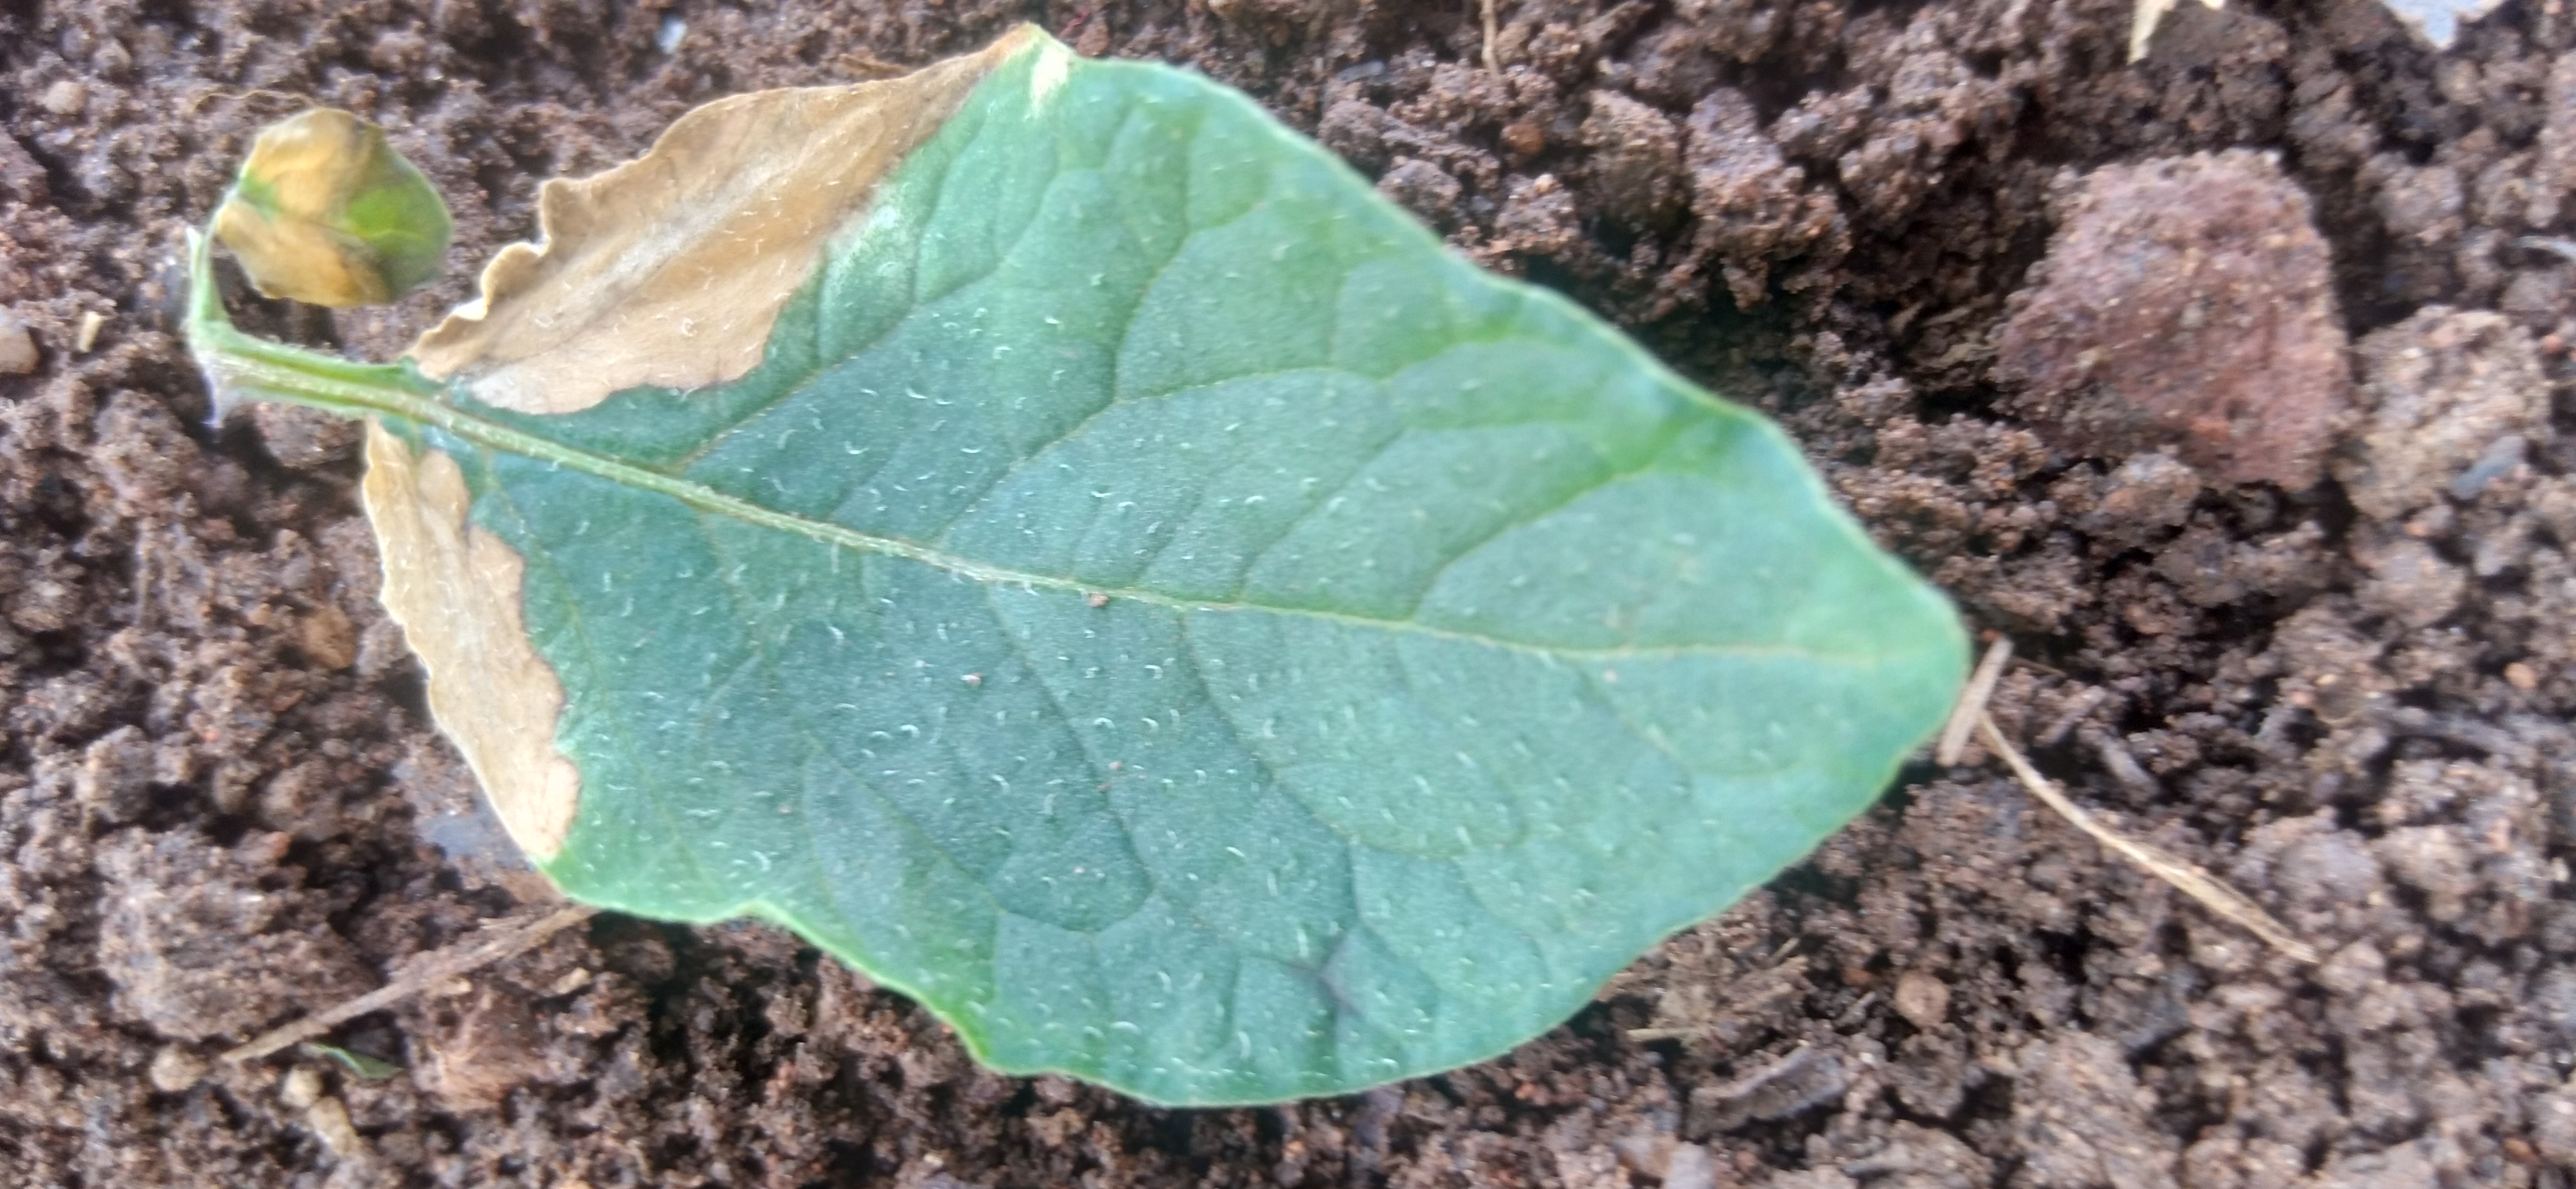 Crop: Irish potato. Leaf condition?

early blight
